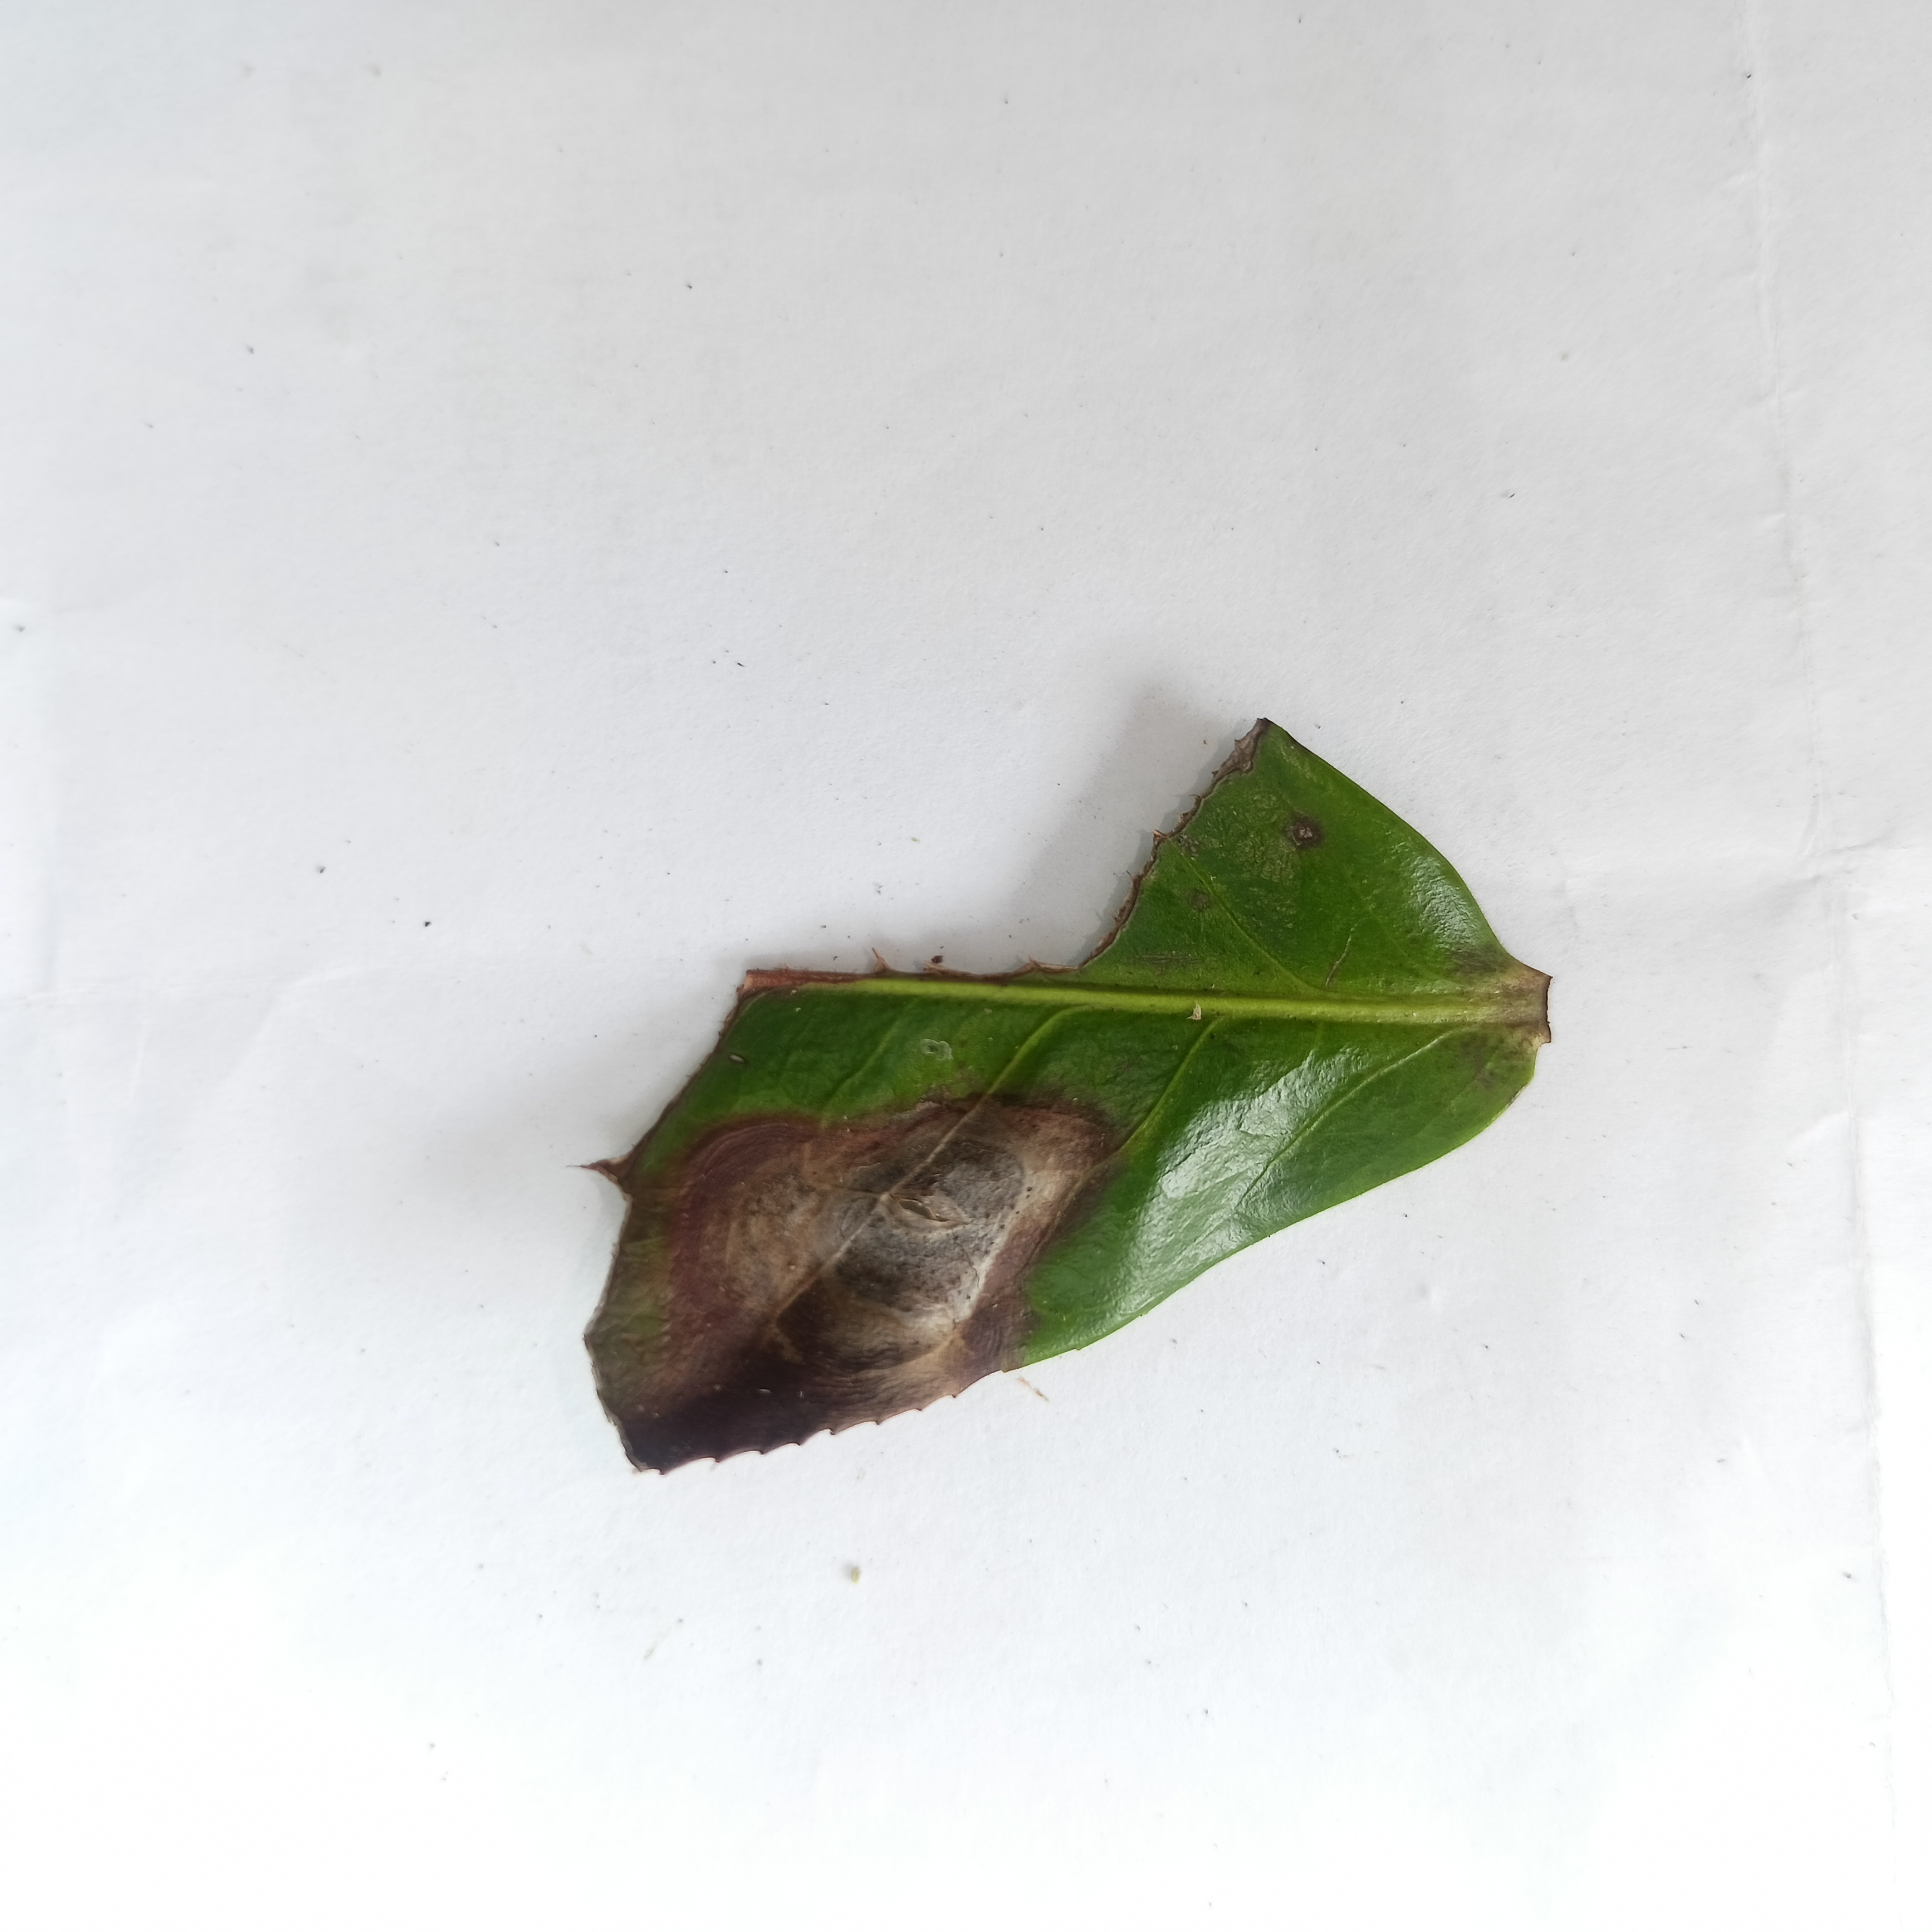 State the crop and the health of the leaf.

tea, brown blight
